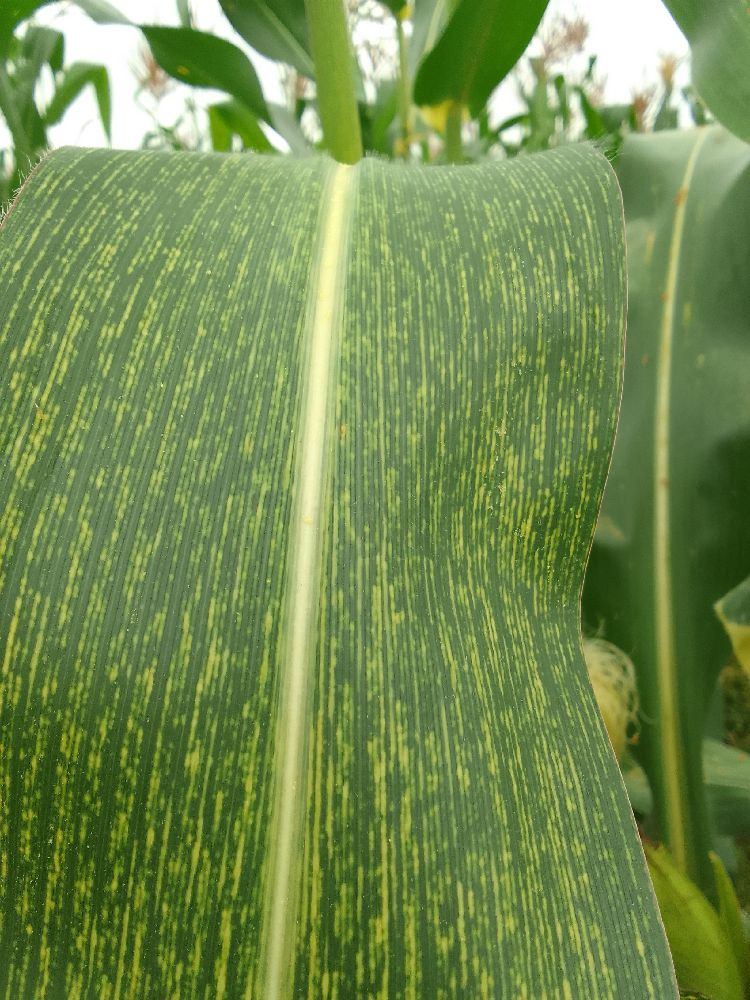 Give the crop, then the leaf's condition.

maize, maize streak virus
